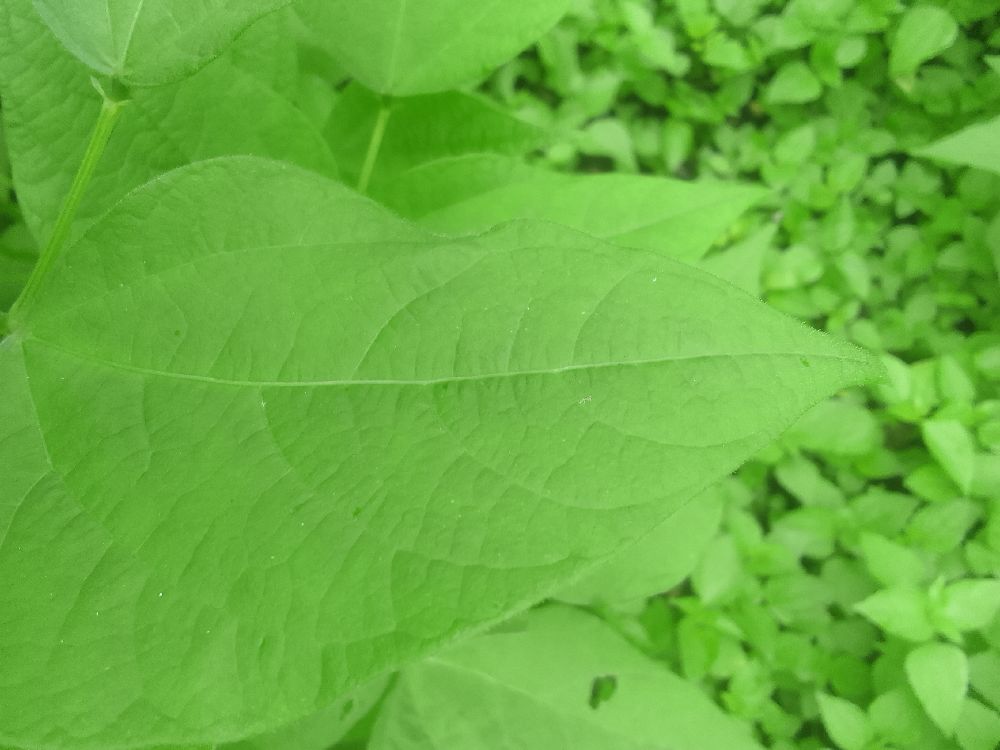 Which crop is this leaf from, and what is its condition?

common bean, healthy
